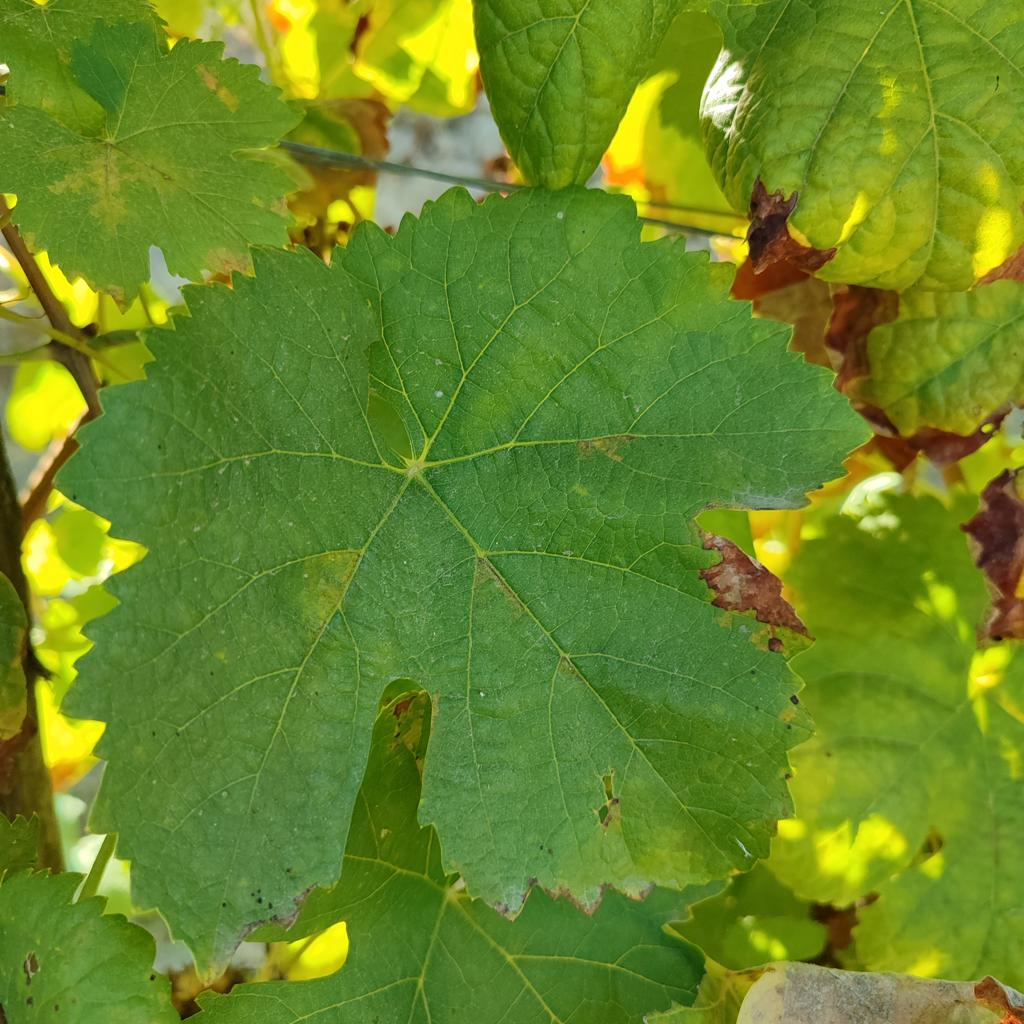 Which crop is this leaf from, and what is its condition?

grapevine, downy mildew
